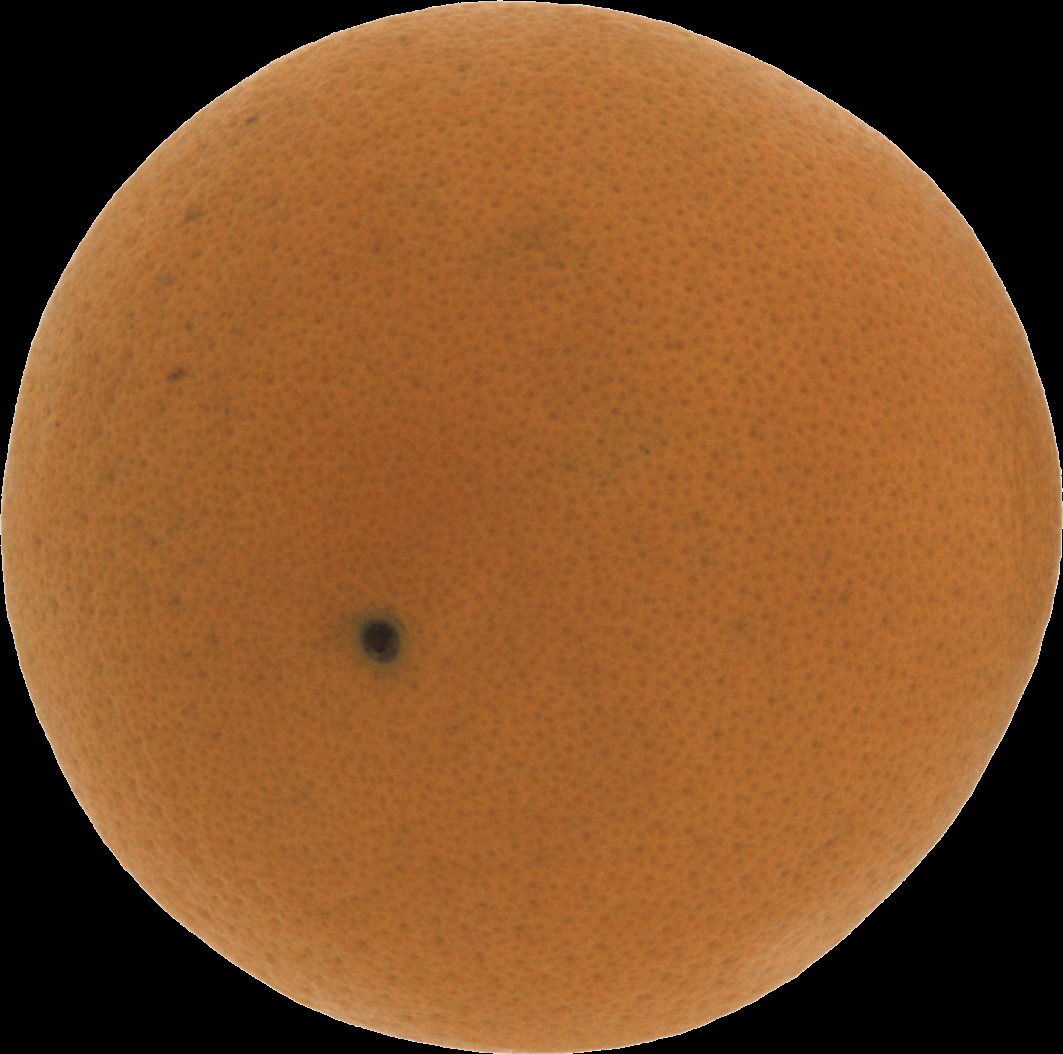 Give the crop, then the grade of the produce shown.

orange, good
